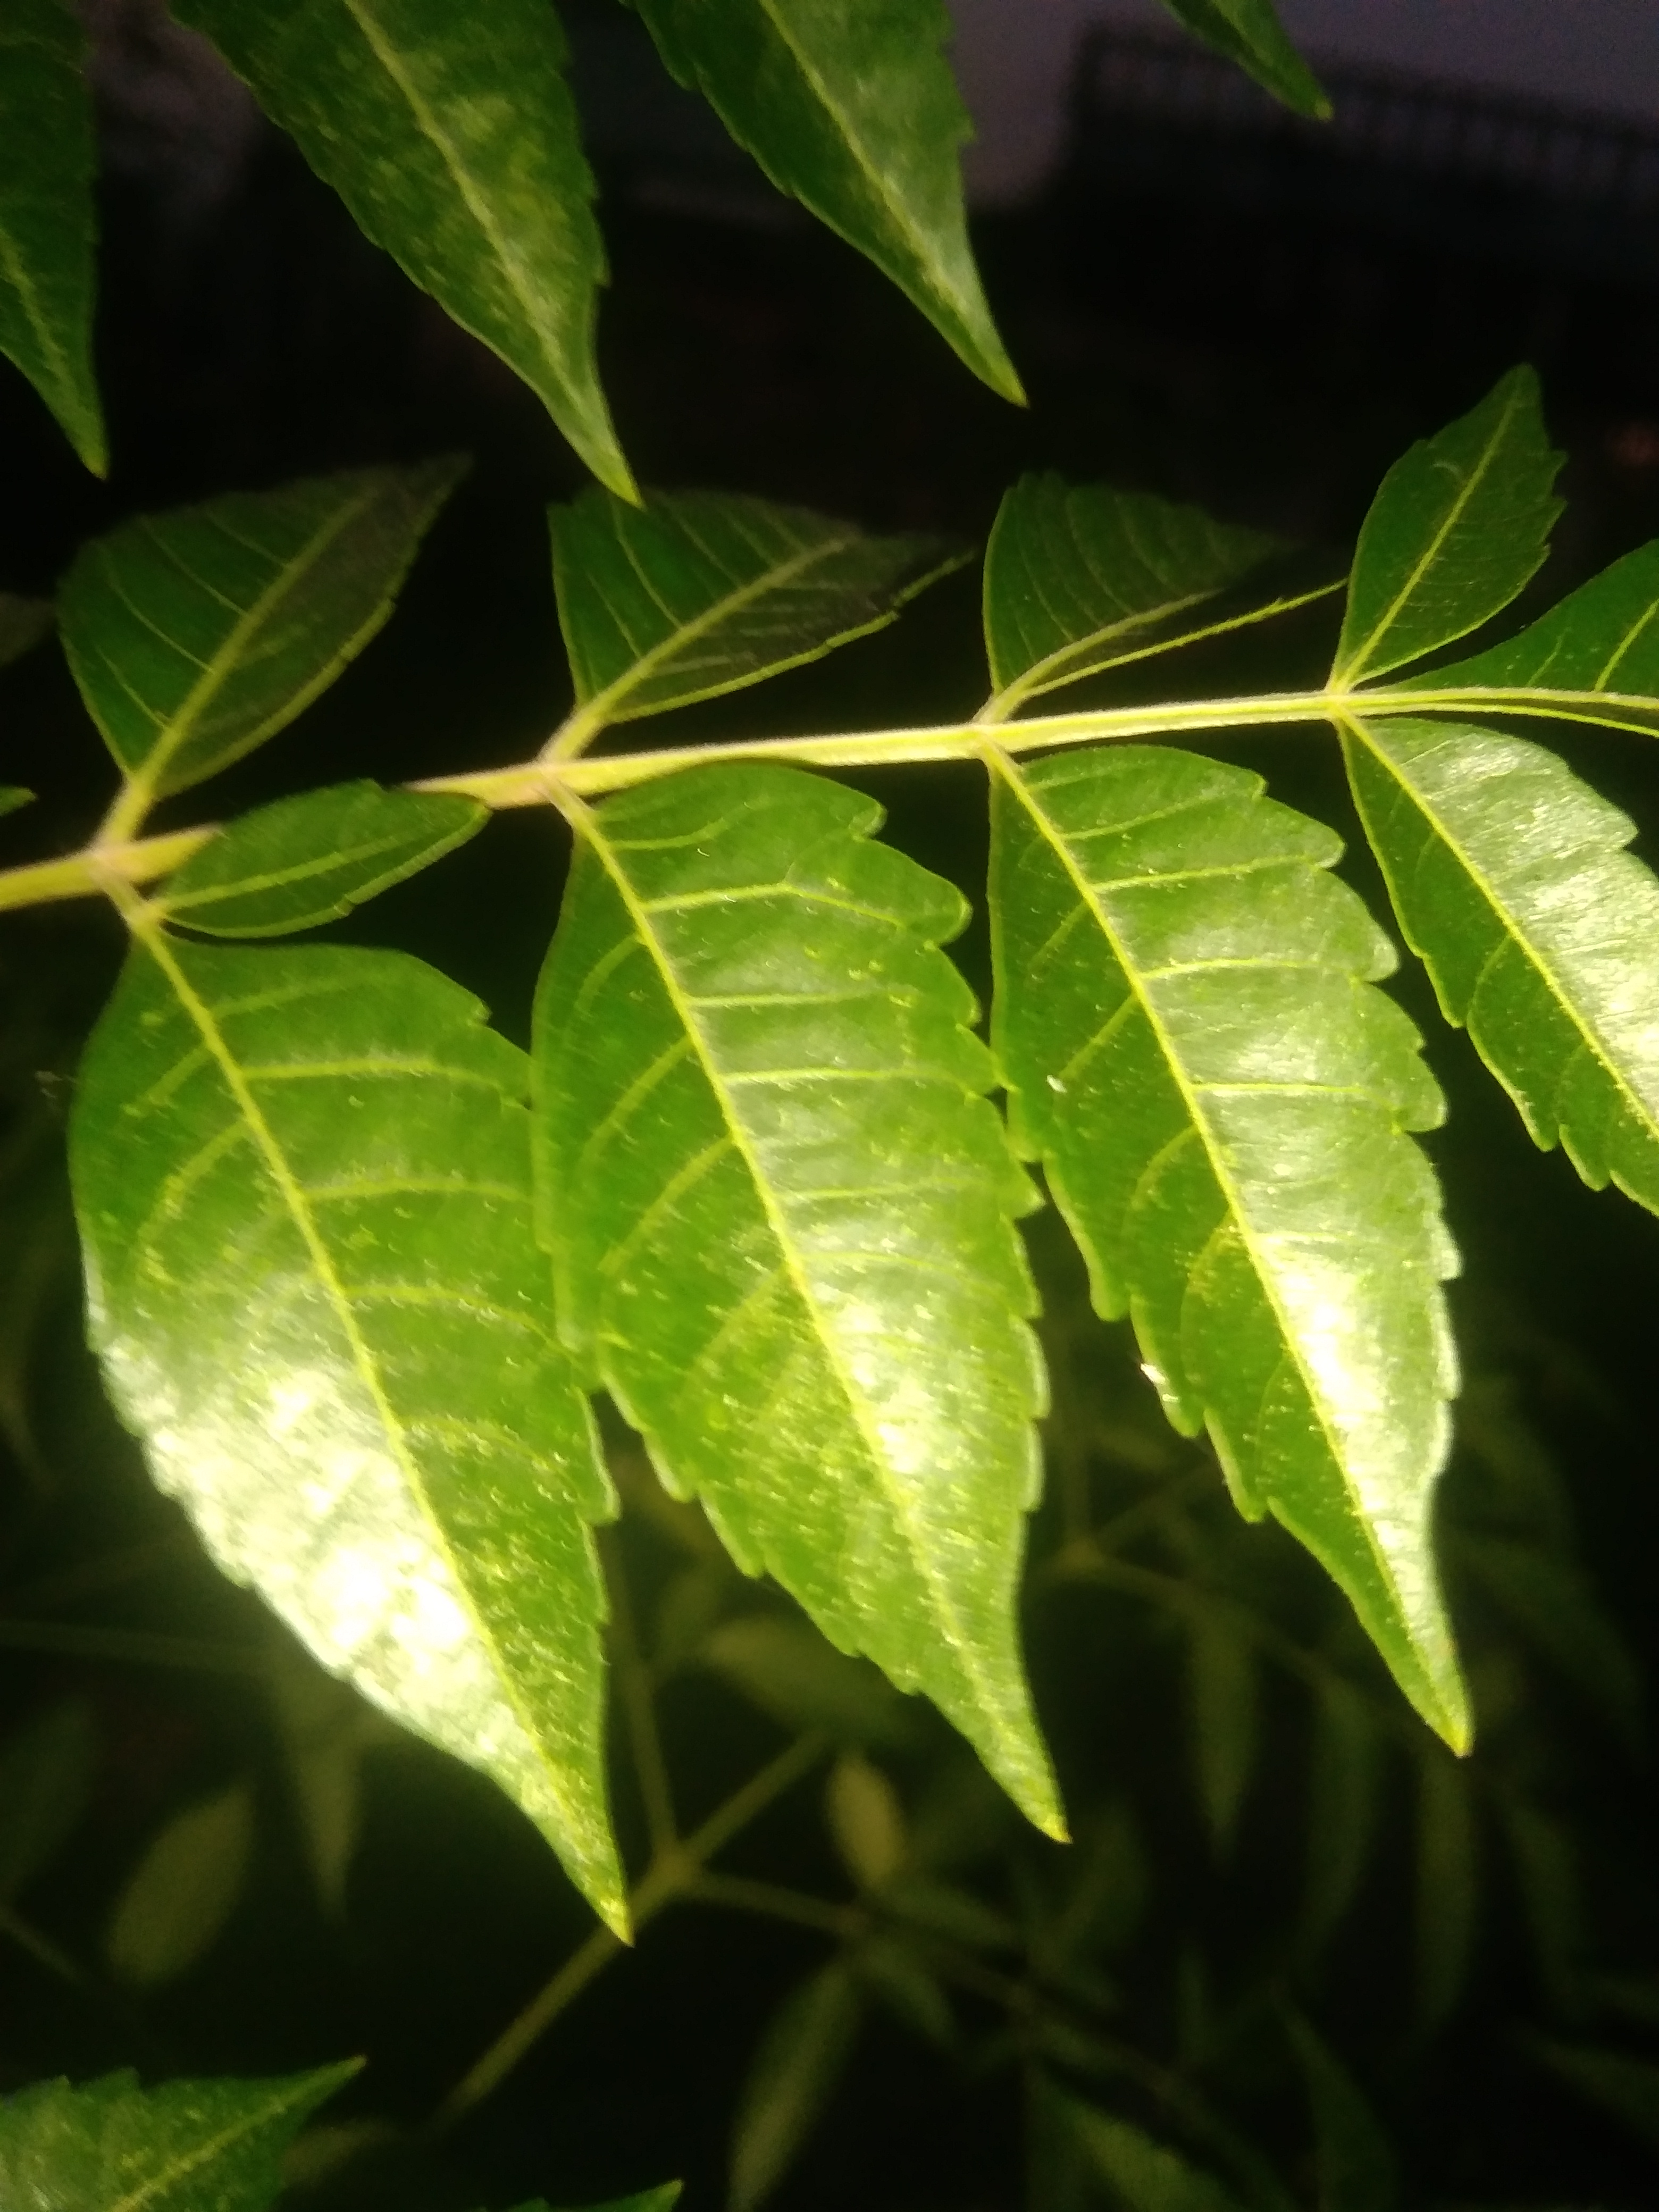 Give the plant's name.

neem
